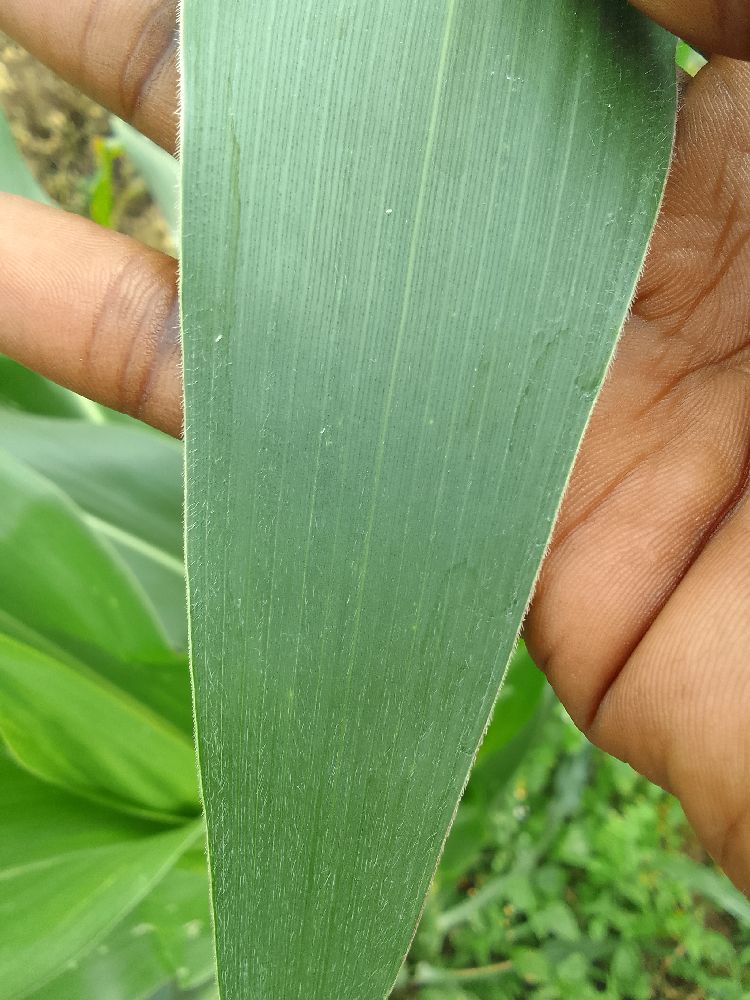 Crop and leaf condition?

maize, healthy
